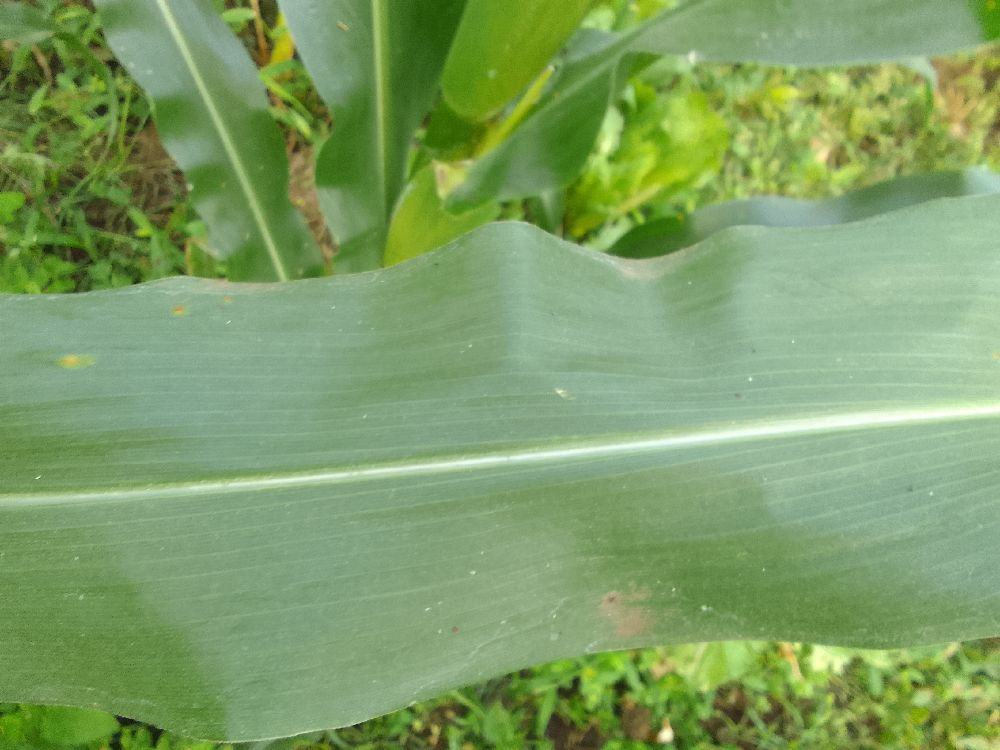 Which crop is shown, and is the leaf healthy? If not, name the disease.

maize, healthy
